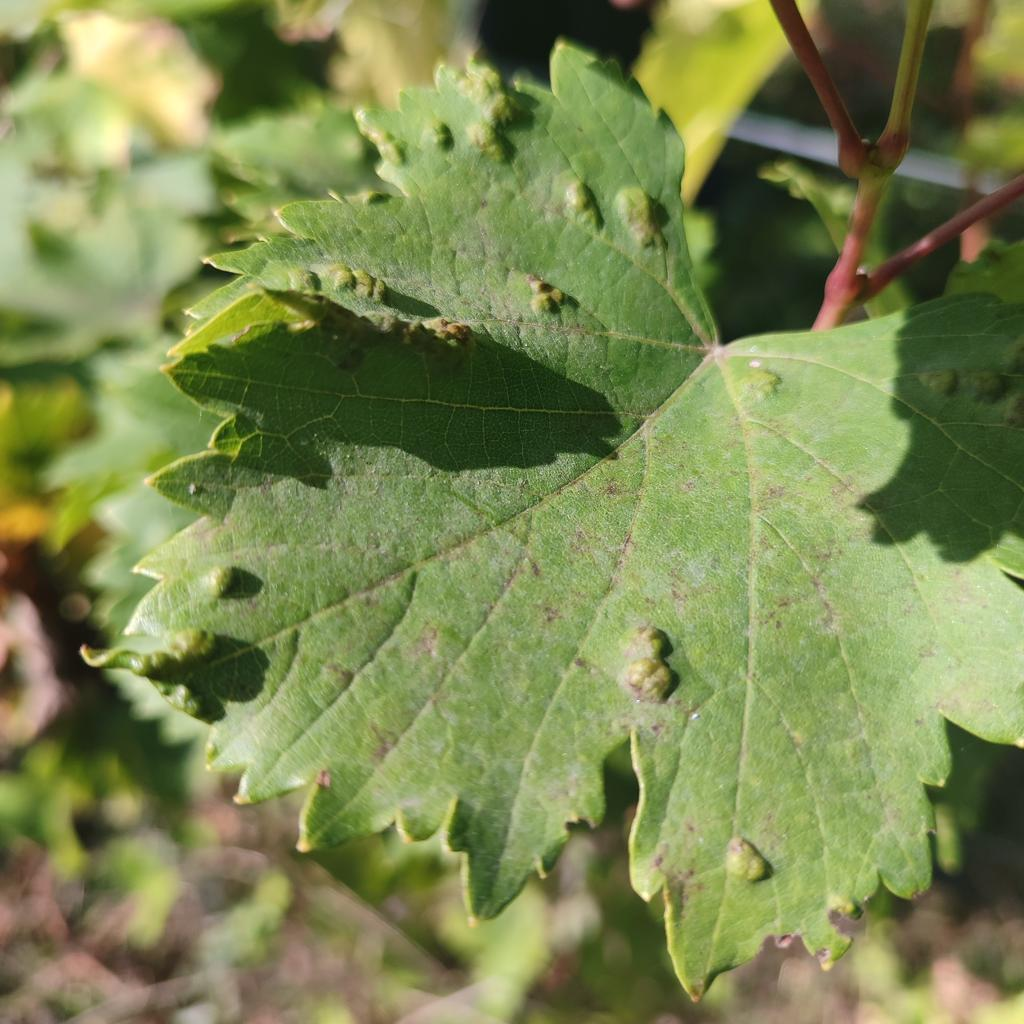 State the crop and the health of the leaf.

grapevine, erineum mite
